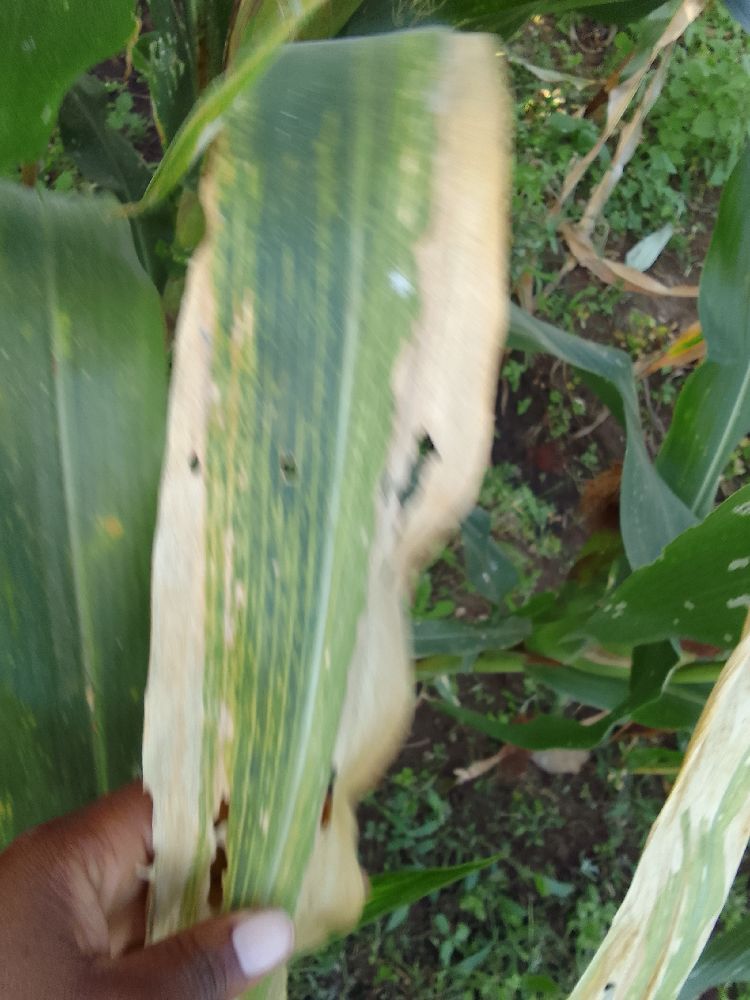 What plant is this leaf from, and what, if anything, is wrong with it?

maize, maize lethal necrosis
